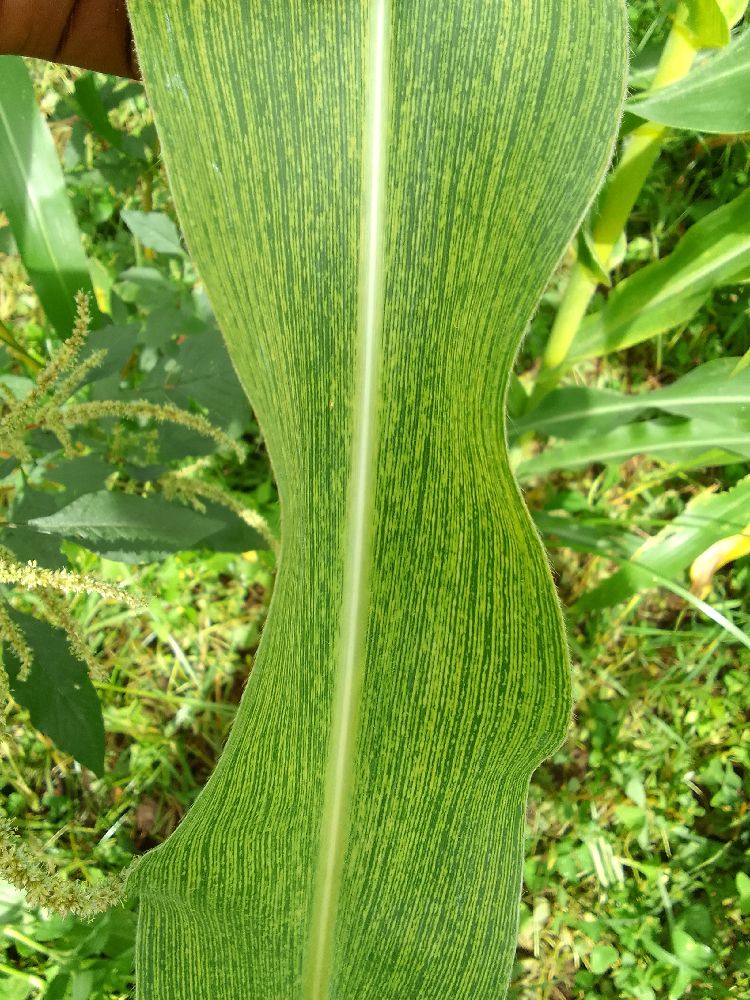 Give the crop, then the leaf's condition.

maize, maize streak virus
